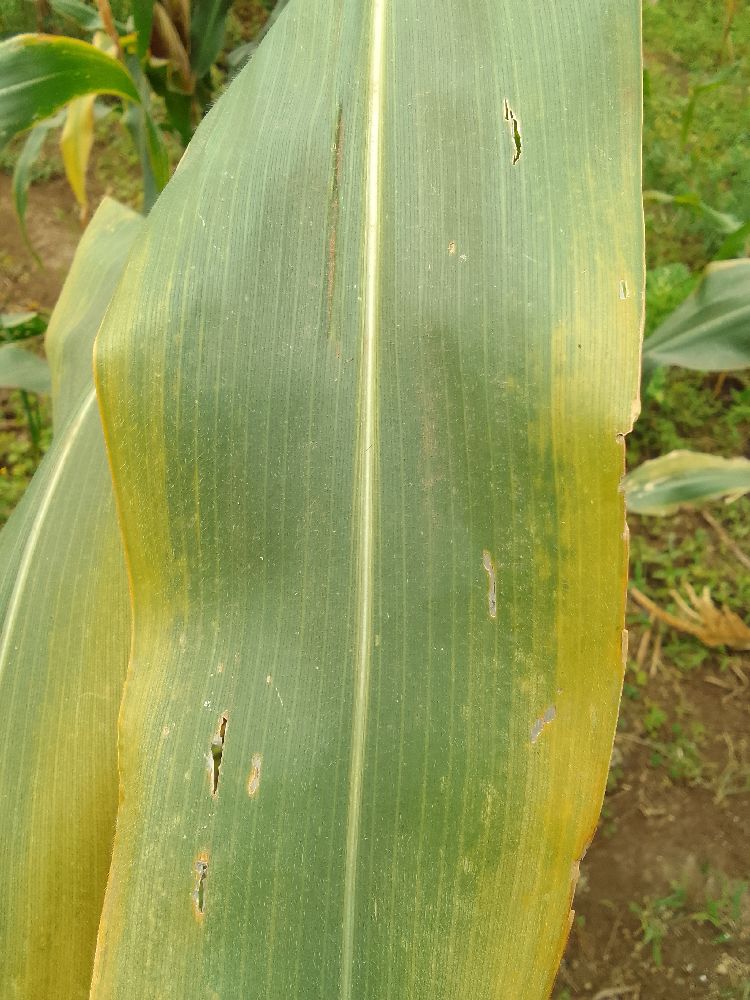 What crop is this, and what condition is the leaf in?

maize, maize lethal necrosis
